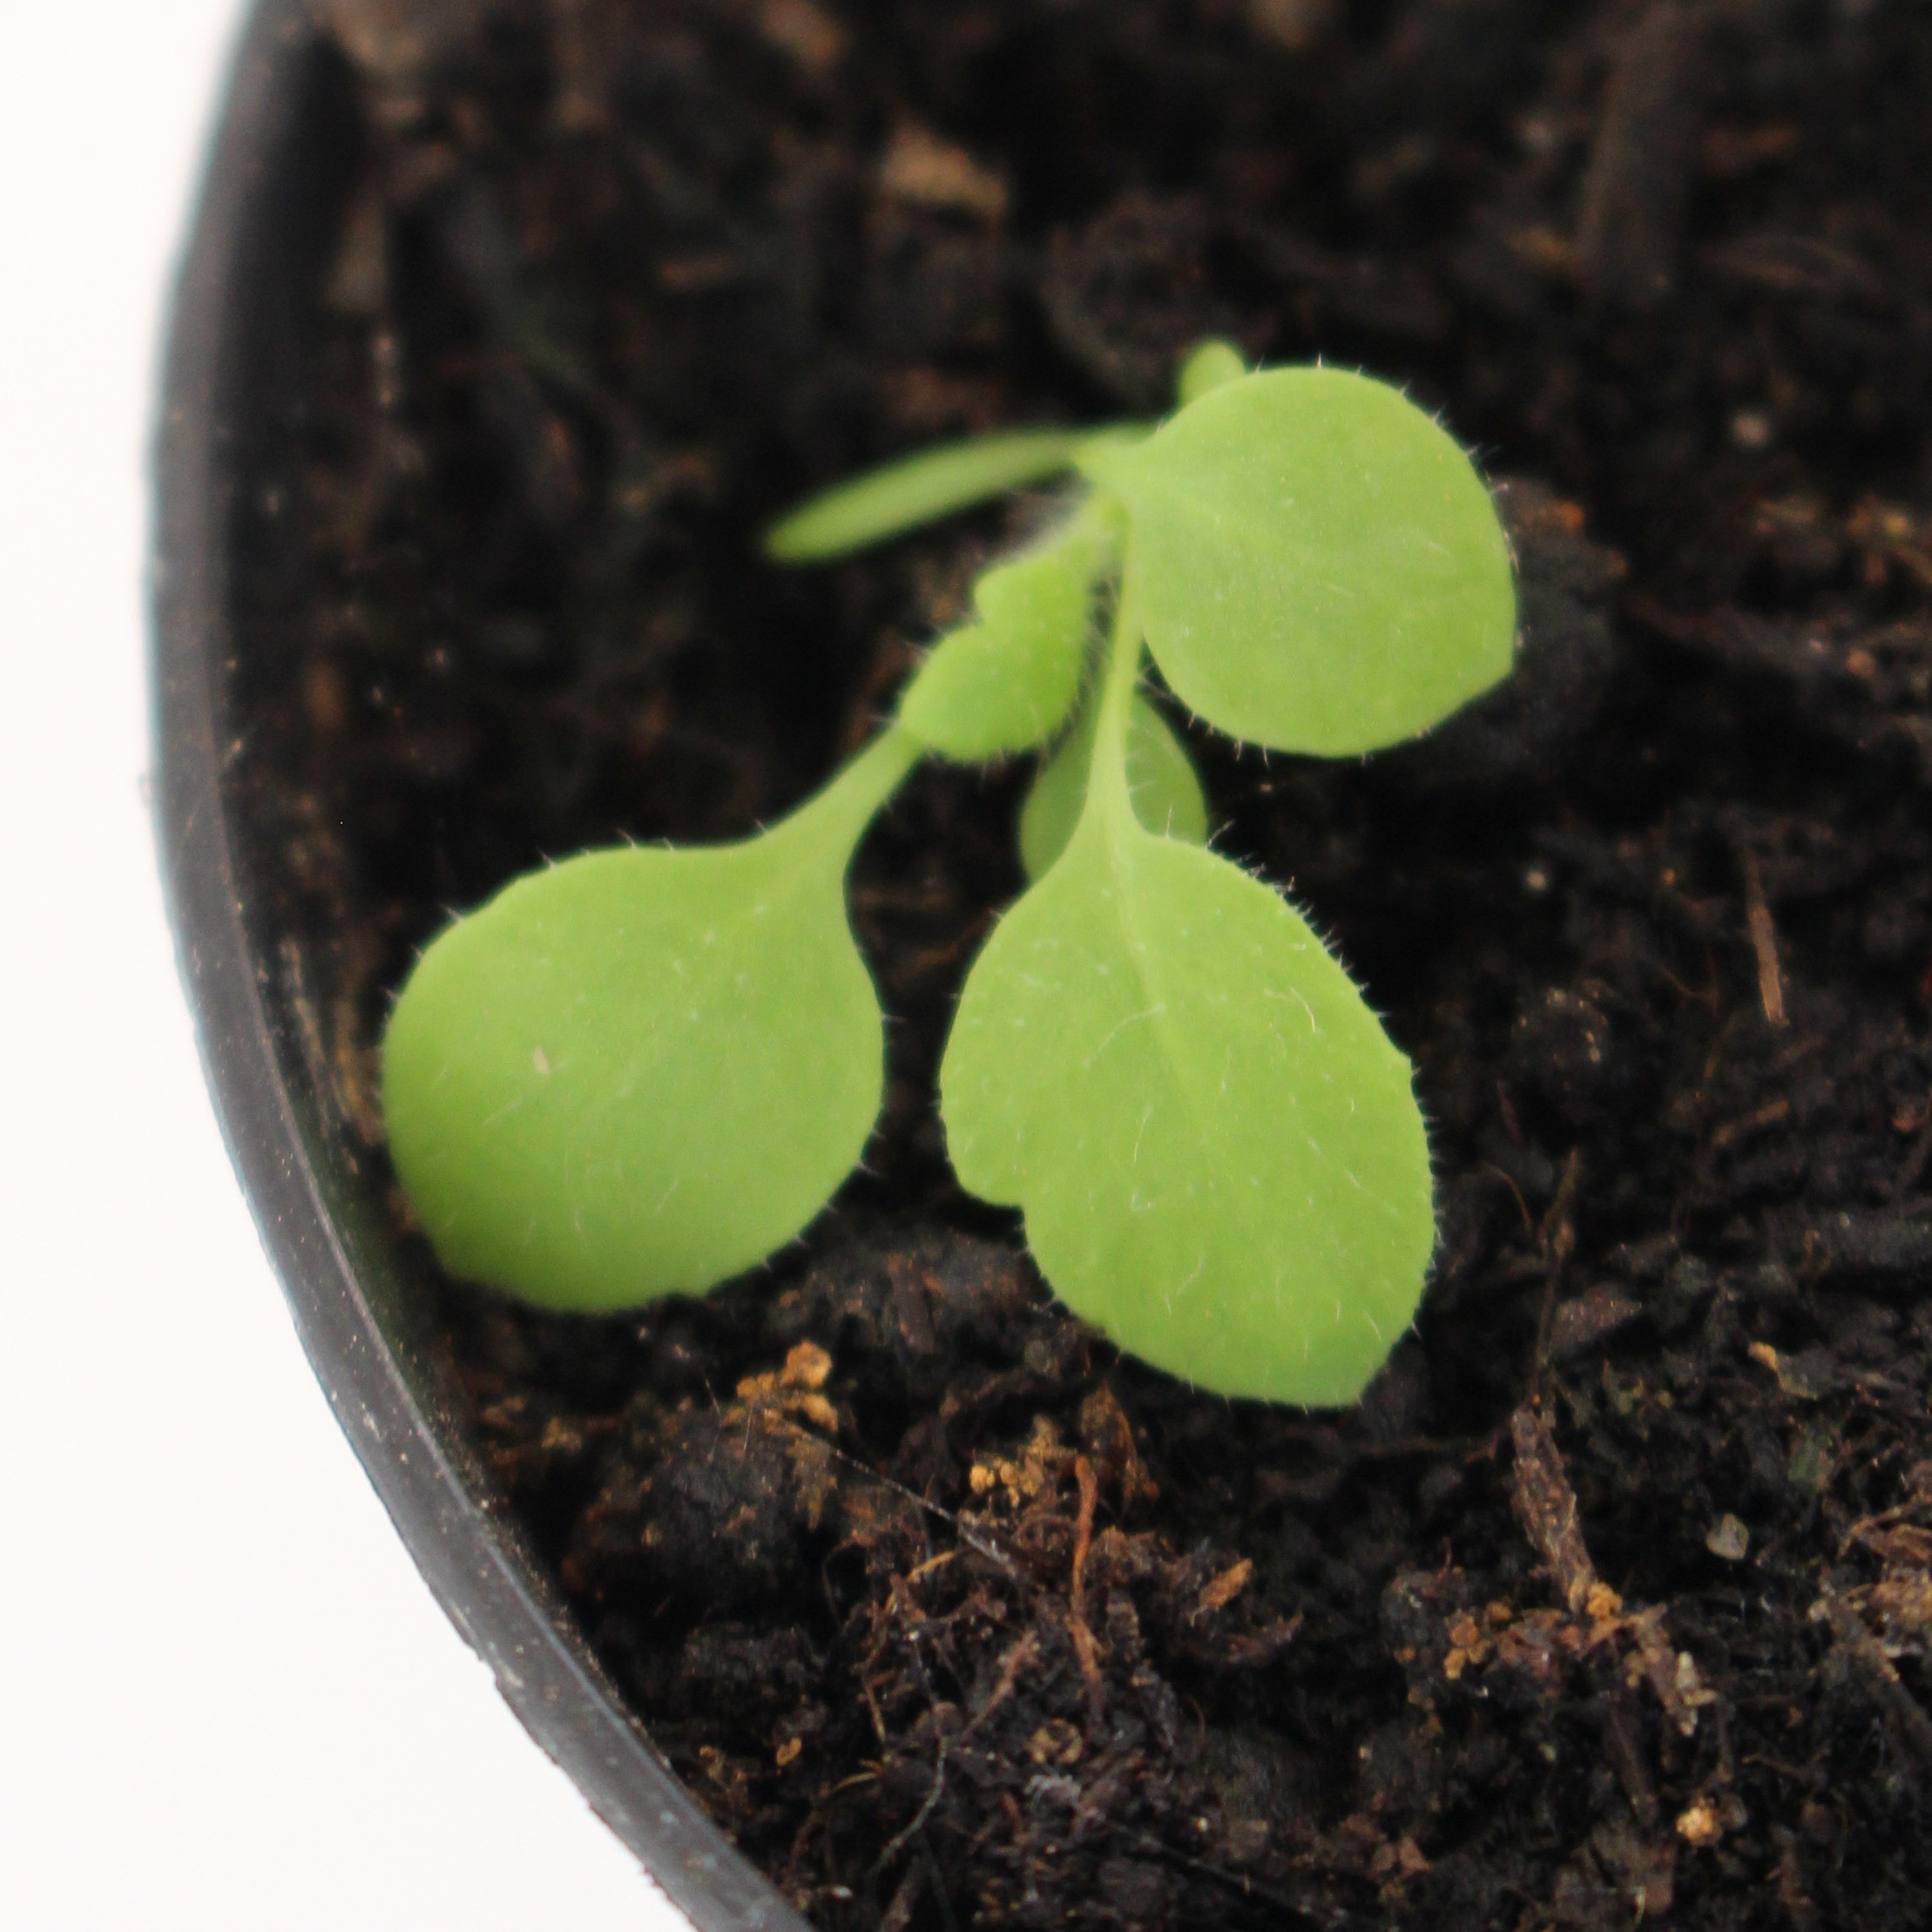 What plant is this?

Papaver rhoeas
